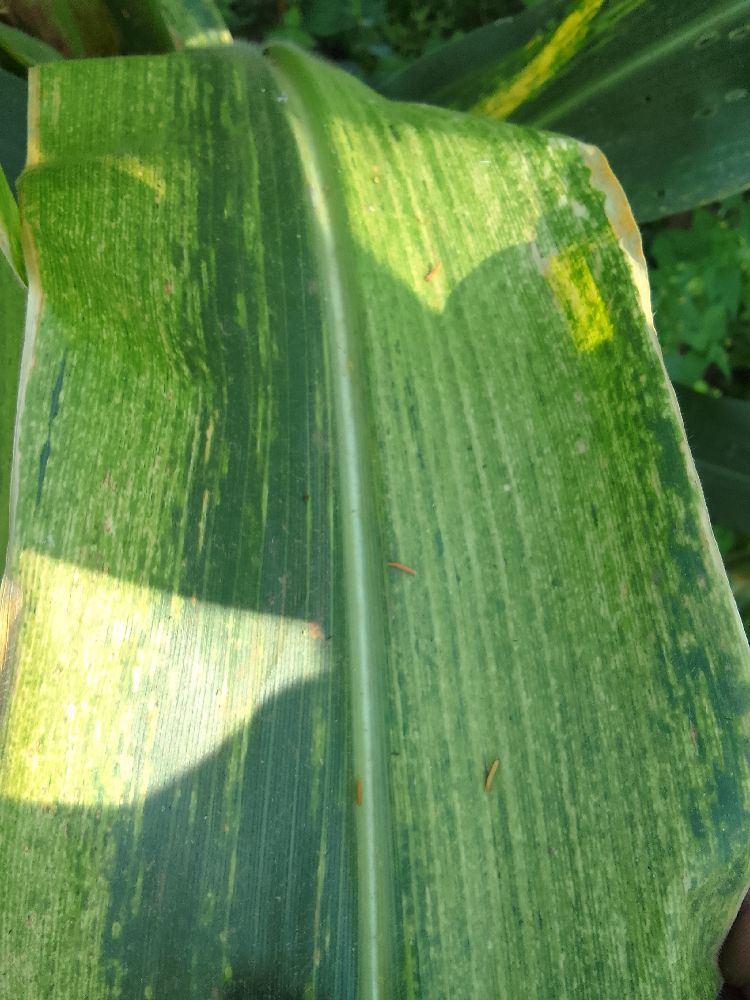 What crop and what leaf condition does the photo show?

maize, maize lethal necrosis
